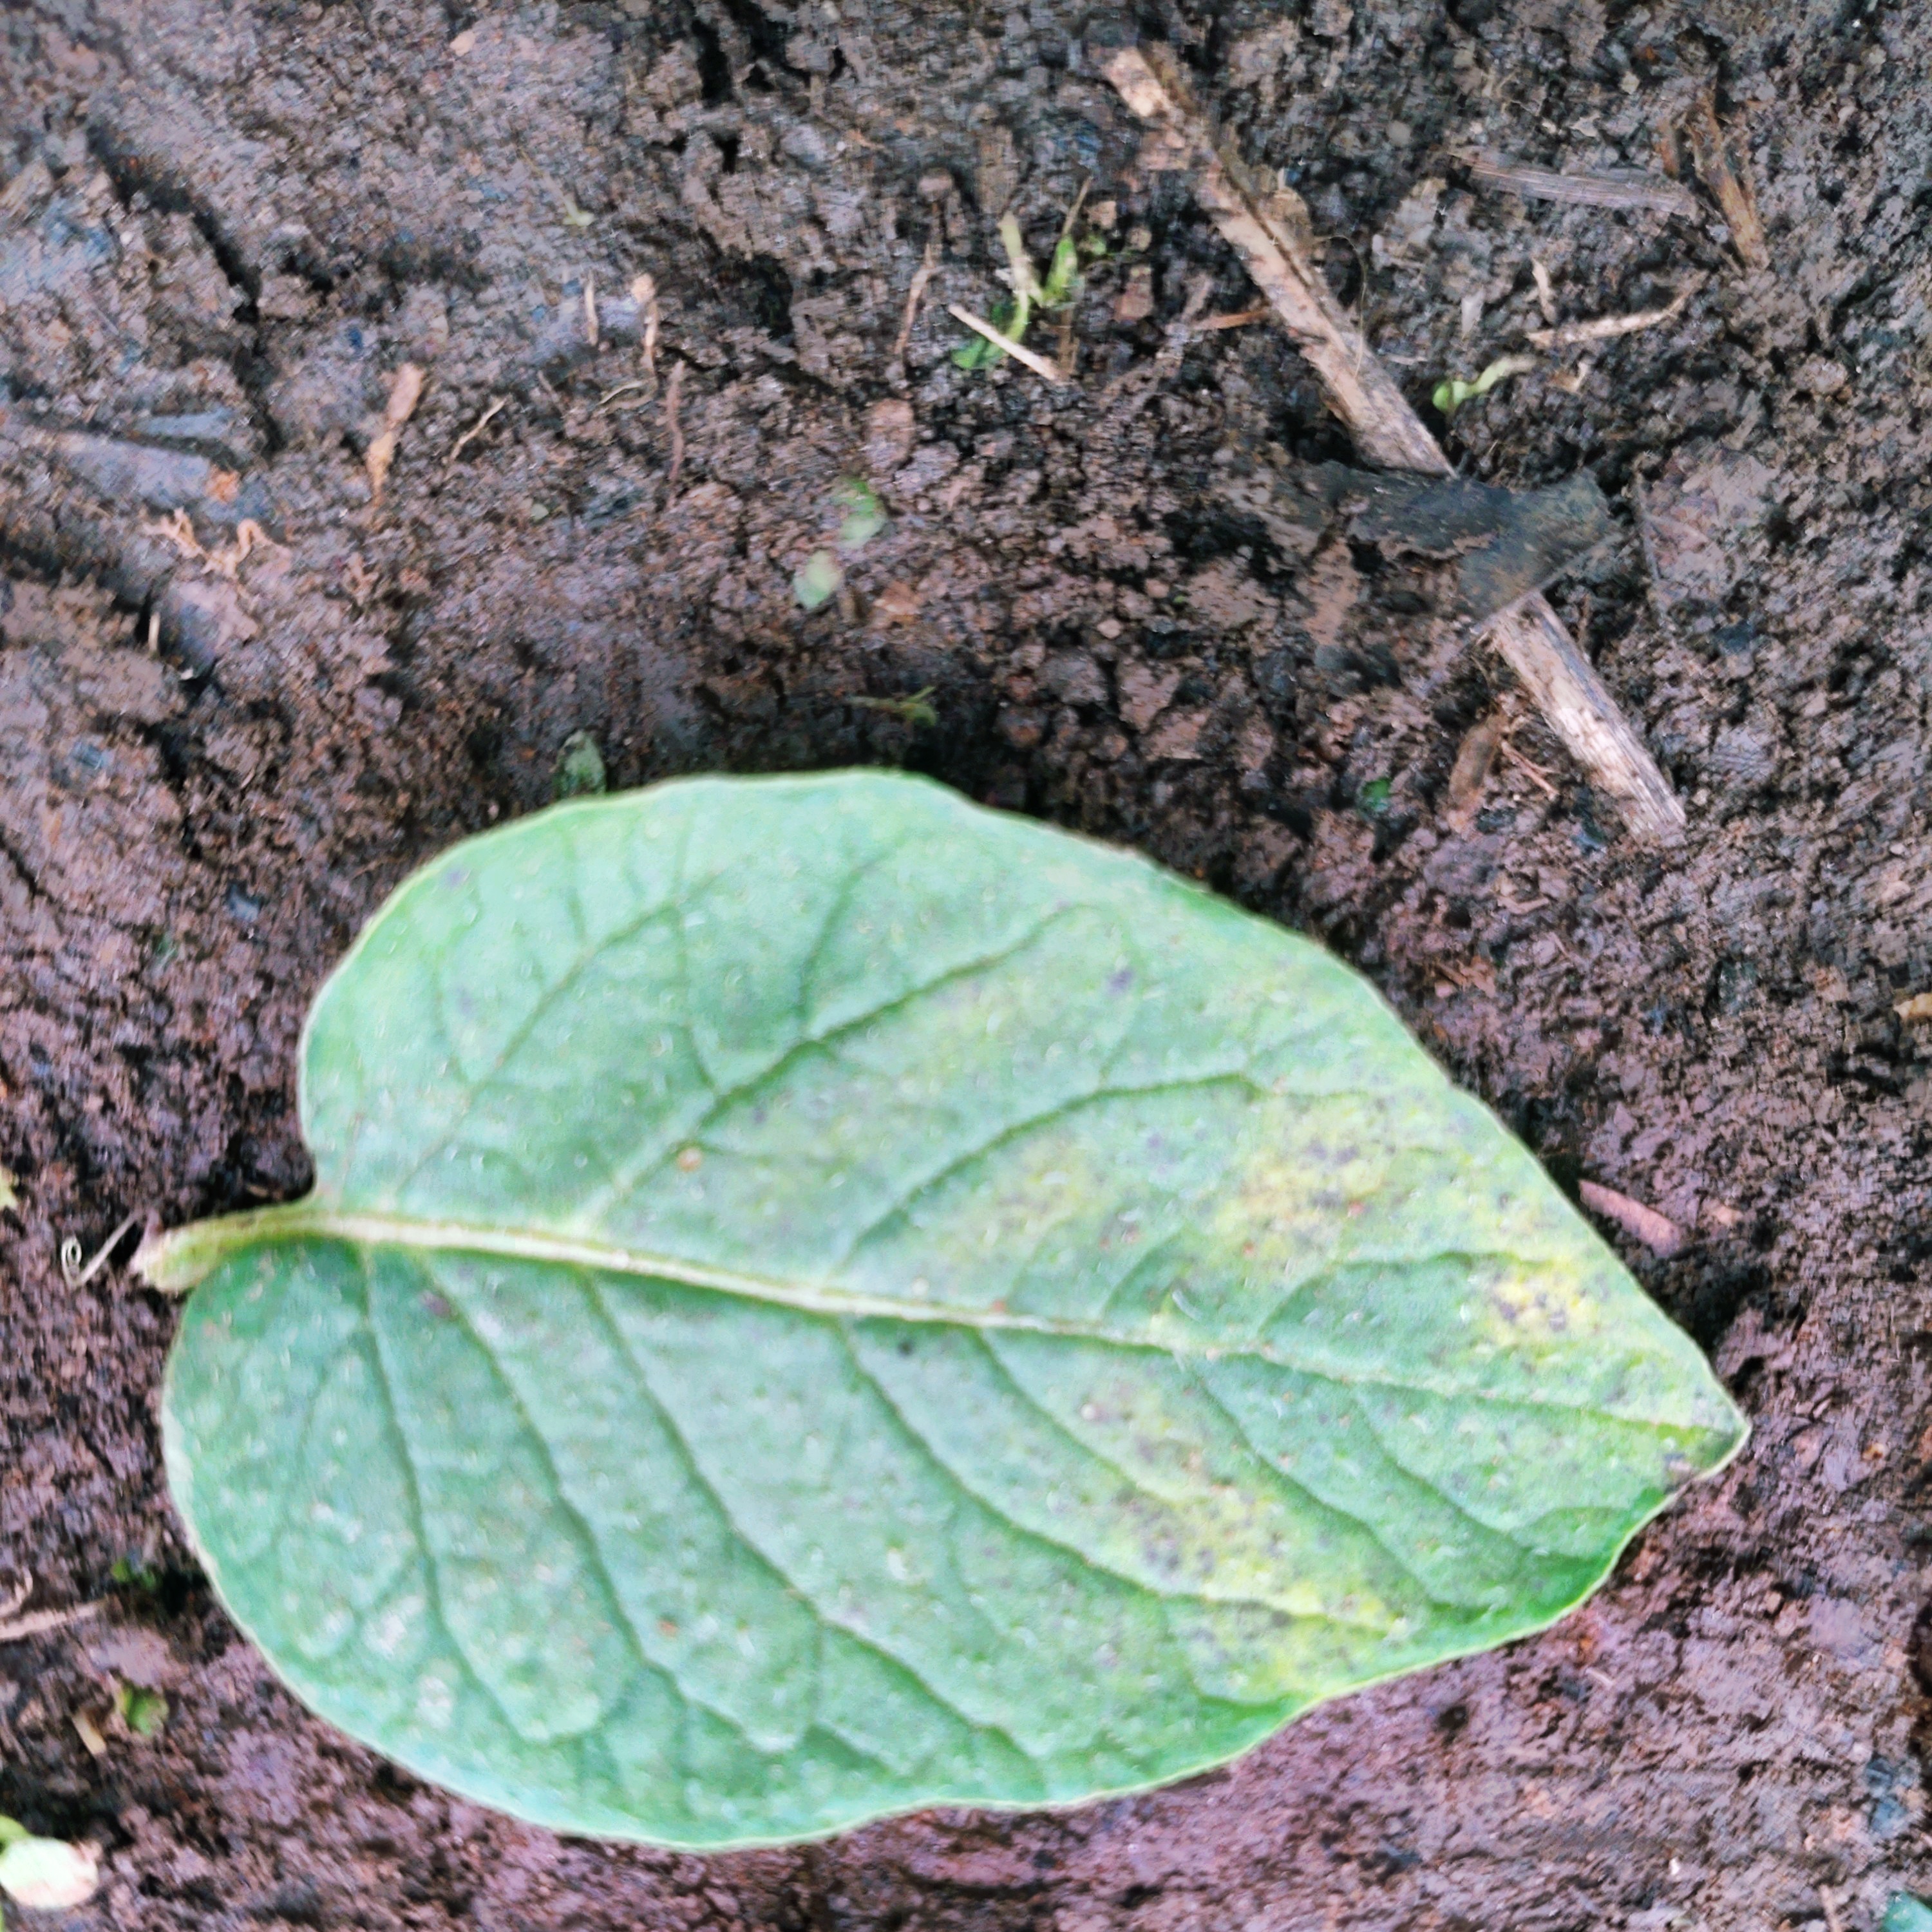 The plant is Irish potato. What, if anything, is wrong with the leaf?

late blight
